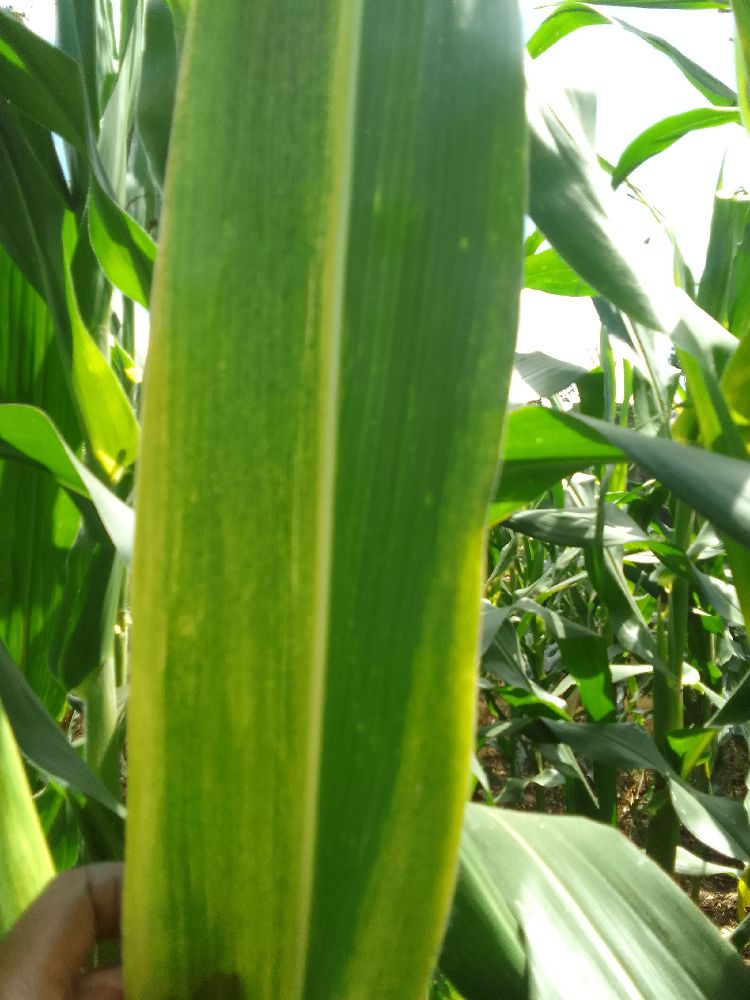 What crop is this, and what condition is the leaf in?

maize, maize lethal necrosis
